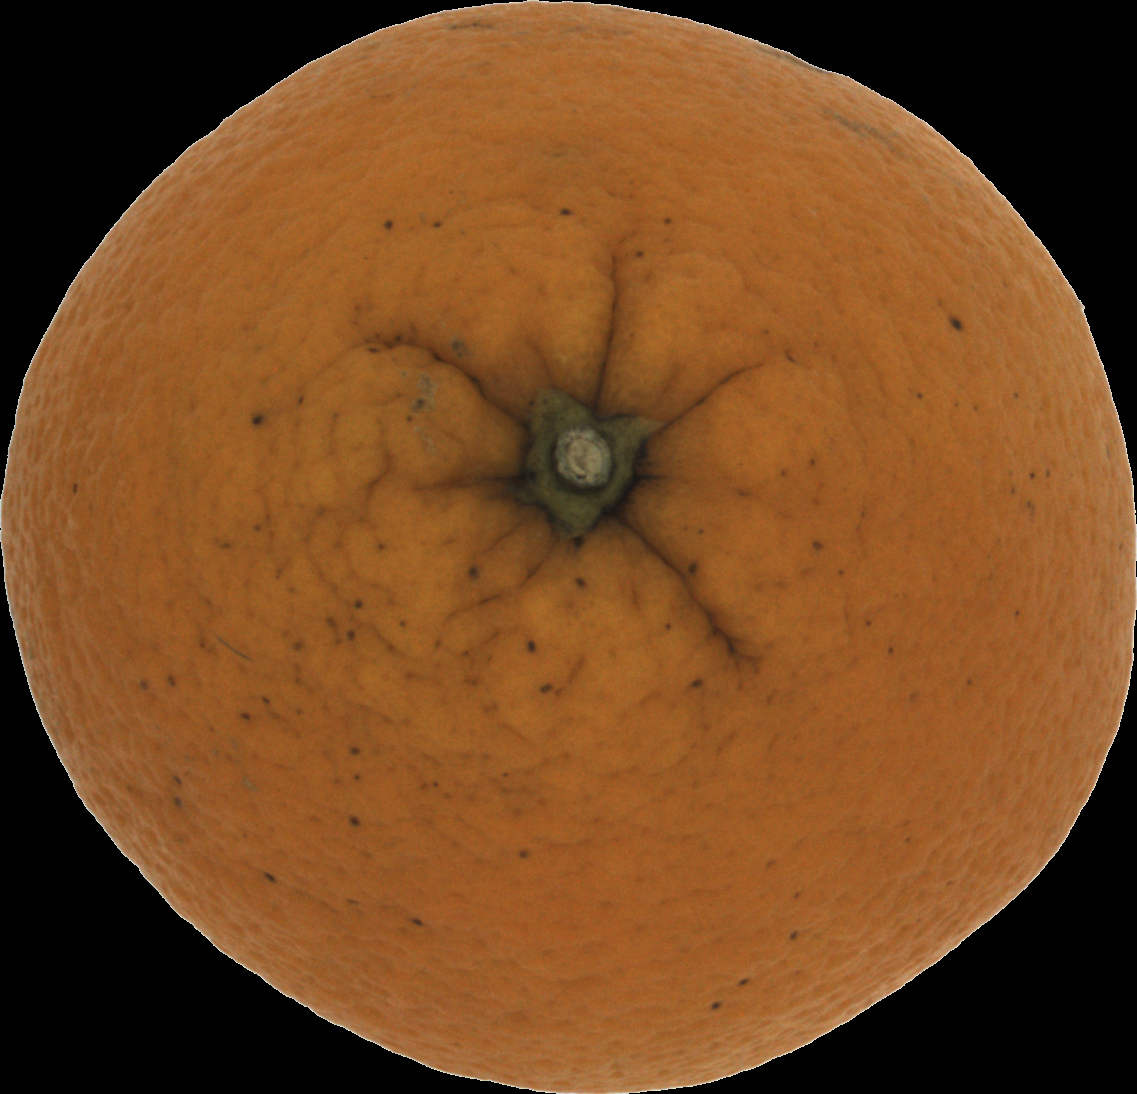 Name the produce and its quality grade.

orange, bad
